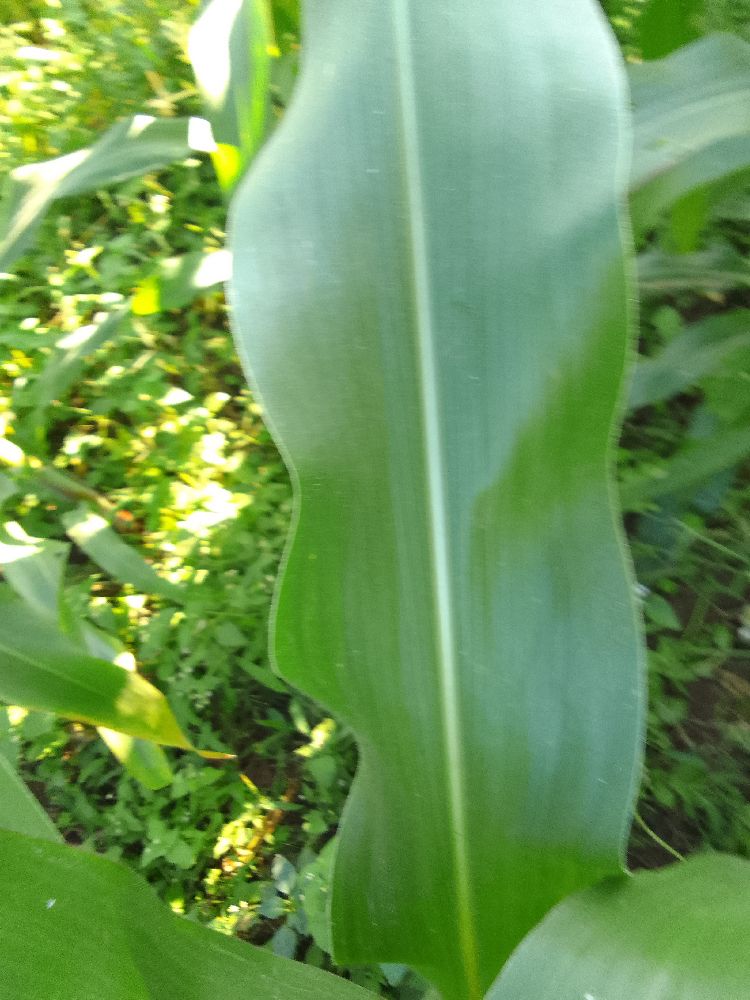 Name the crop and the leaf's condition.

maize, healthy
